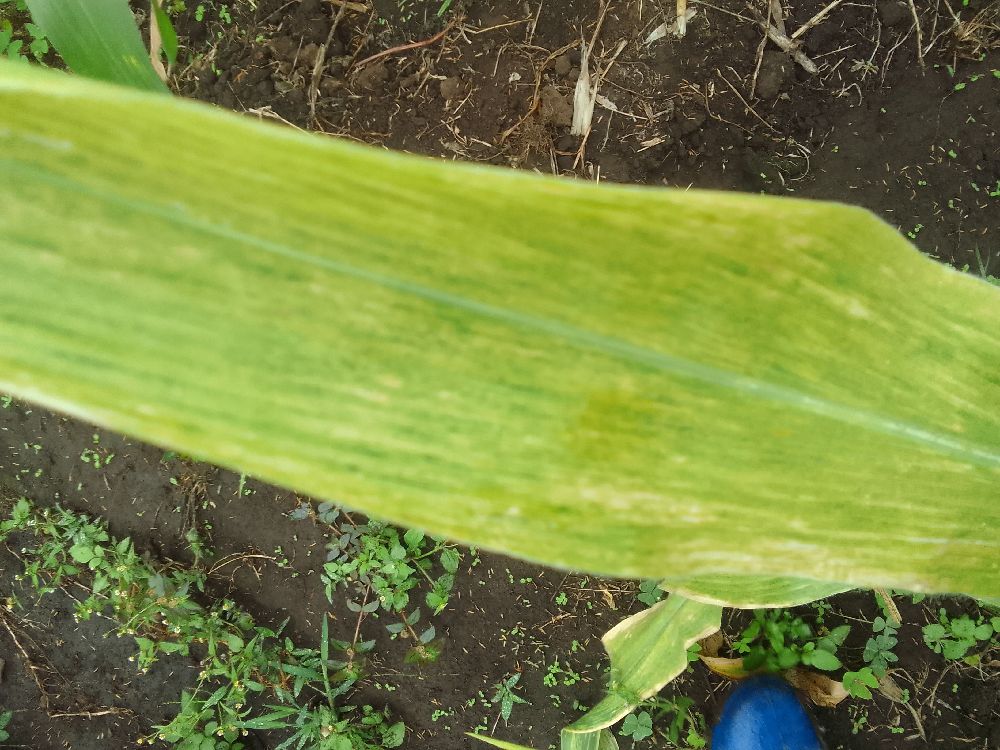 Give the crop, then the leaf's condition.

maize, maize lethal necrosis
